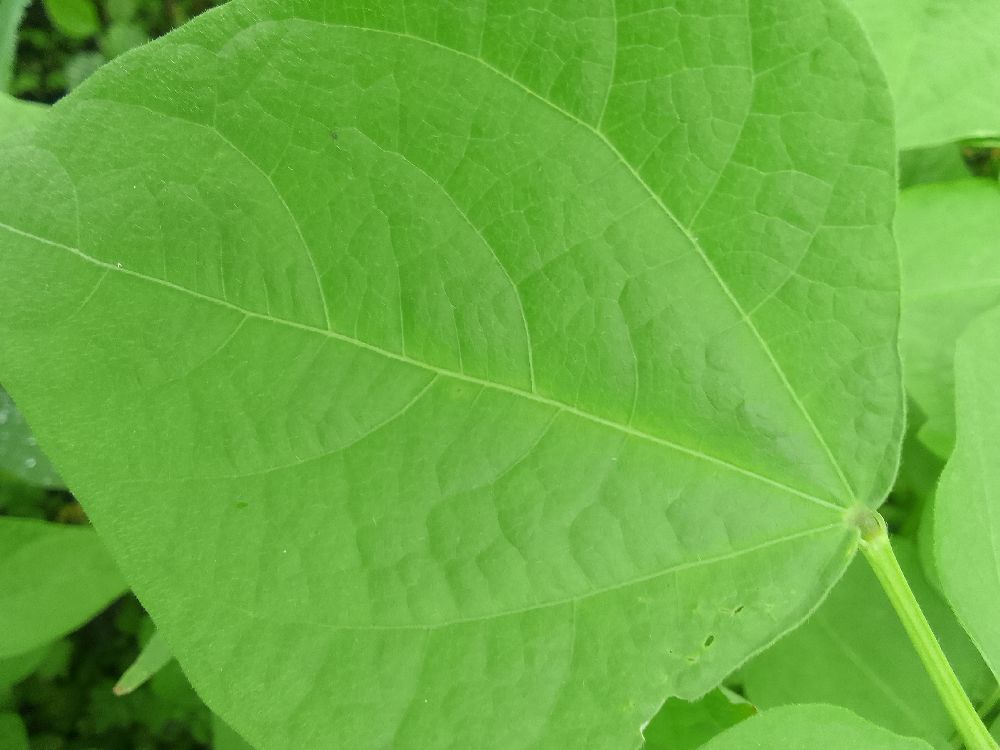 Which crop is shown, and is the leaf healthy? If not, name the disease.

common bean, healthy
